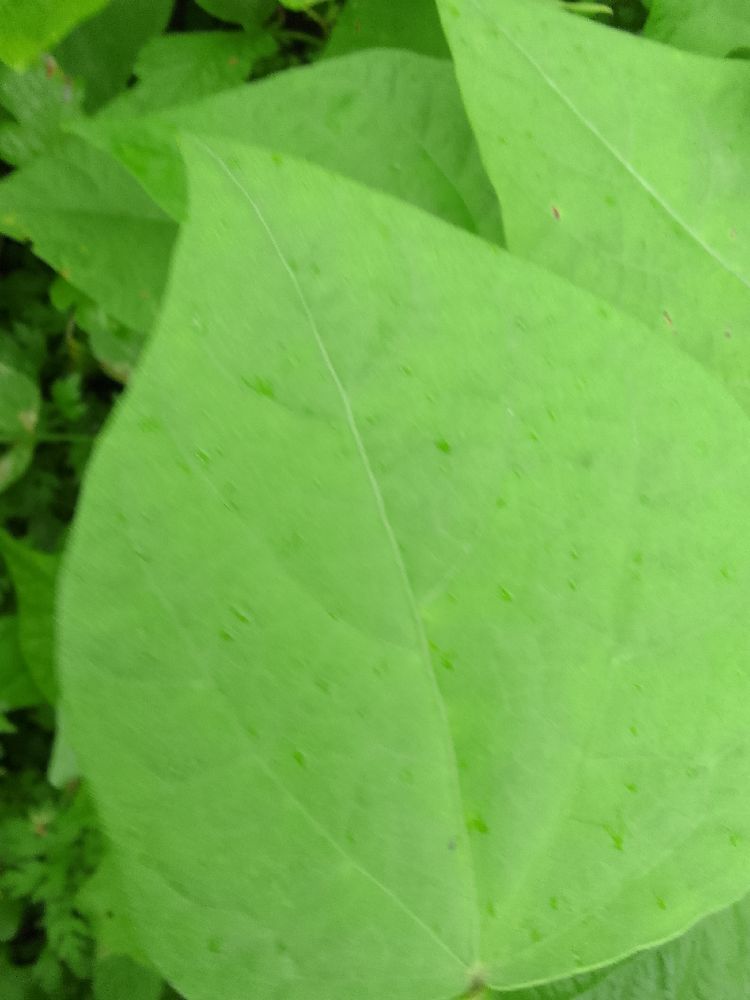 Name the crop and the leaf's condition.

common bean, healthy
